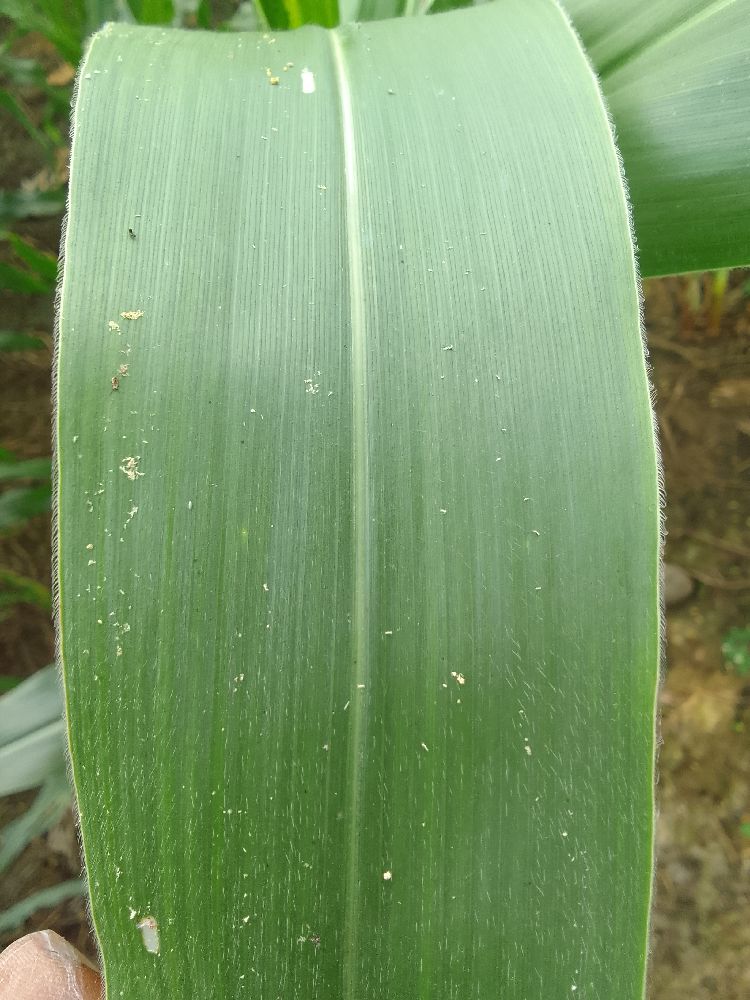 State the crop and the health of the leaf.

maize, healthy
